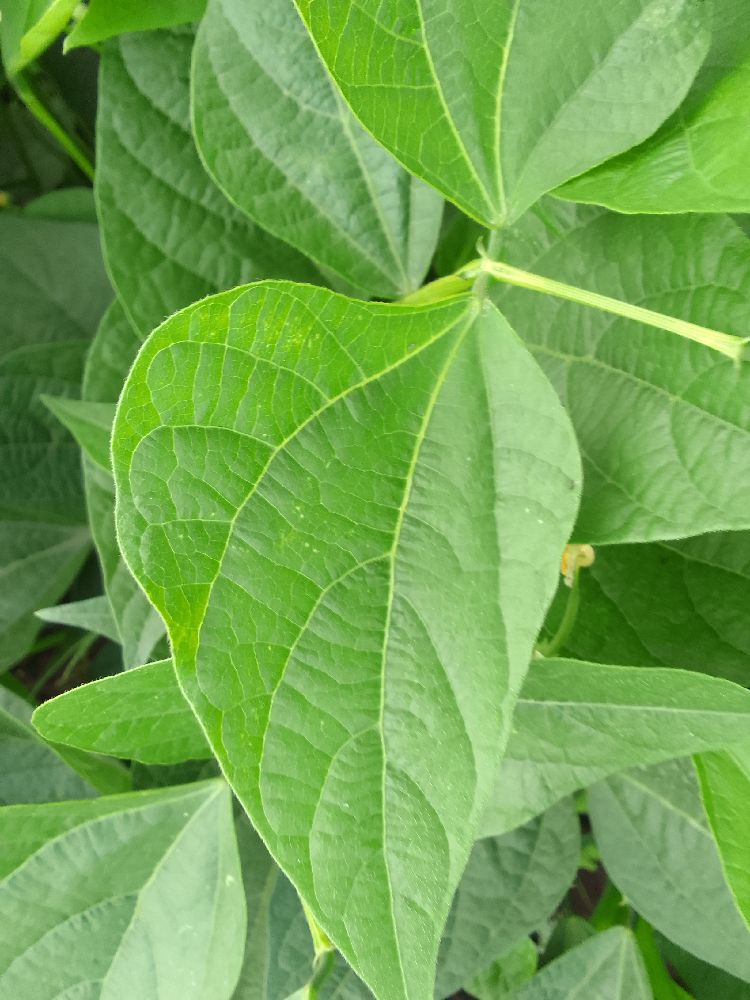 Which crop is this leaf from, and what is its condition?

common bean, healthy
